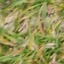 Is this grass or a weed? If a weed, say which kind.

grass
